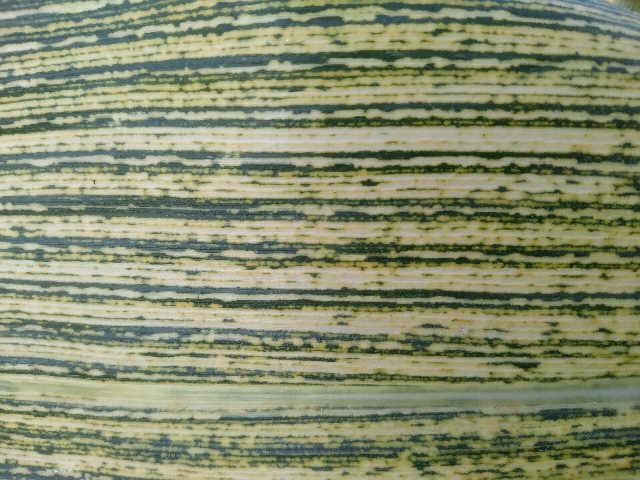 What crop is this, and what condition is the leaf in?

maize, maize streak virus
